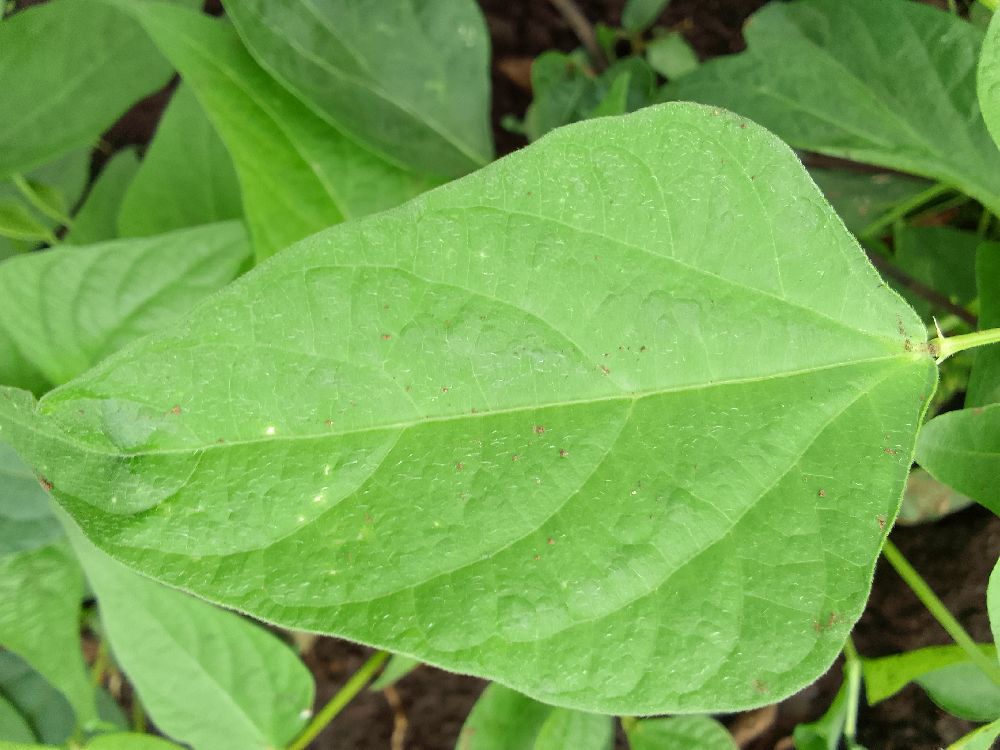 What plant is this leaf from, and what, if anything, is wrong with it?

common bean, healthy
